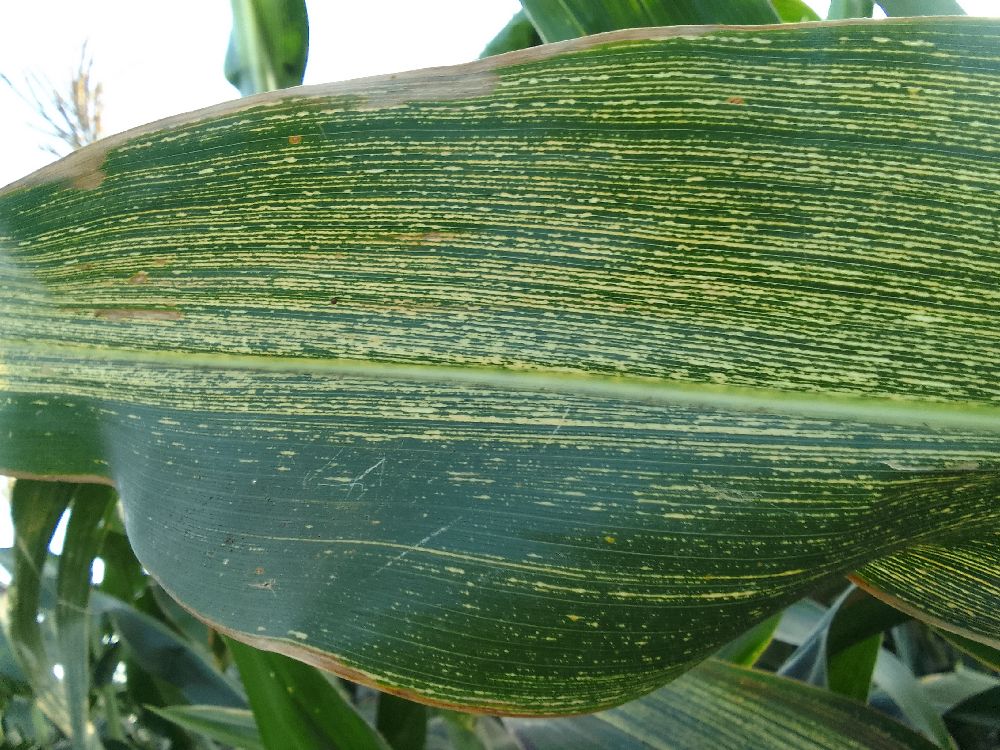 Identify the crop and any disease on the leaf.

maize, maize streak virus
